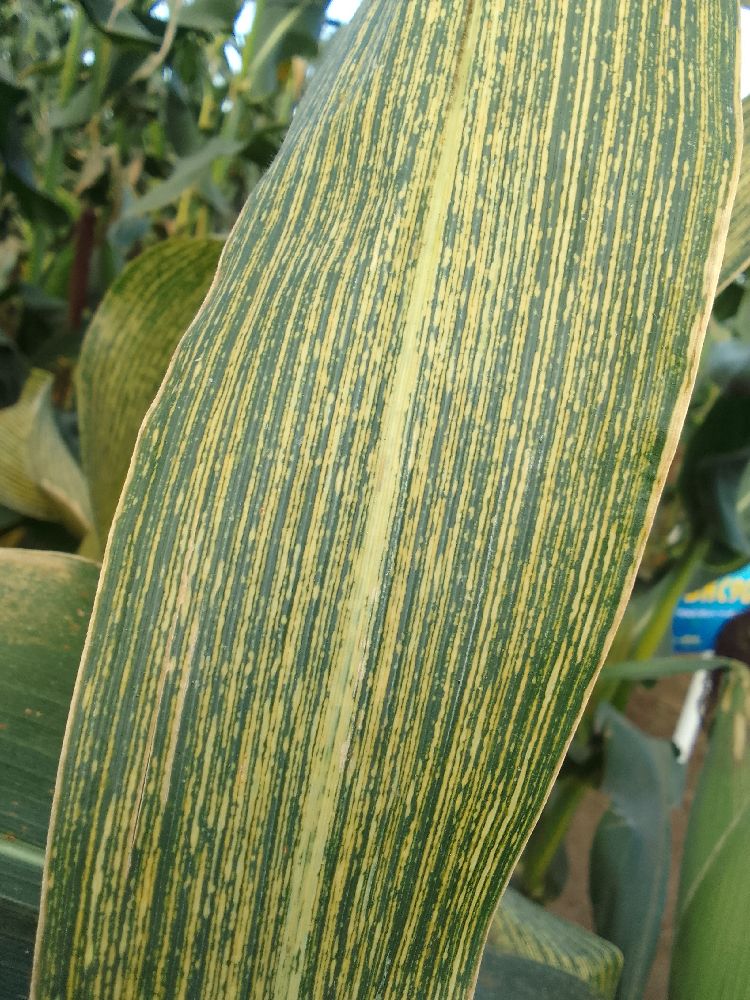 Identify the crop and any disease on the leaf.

maize, maize streak virus
